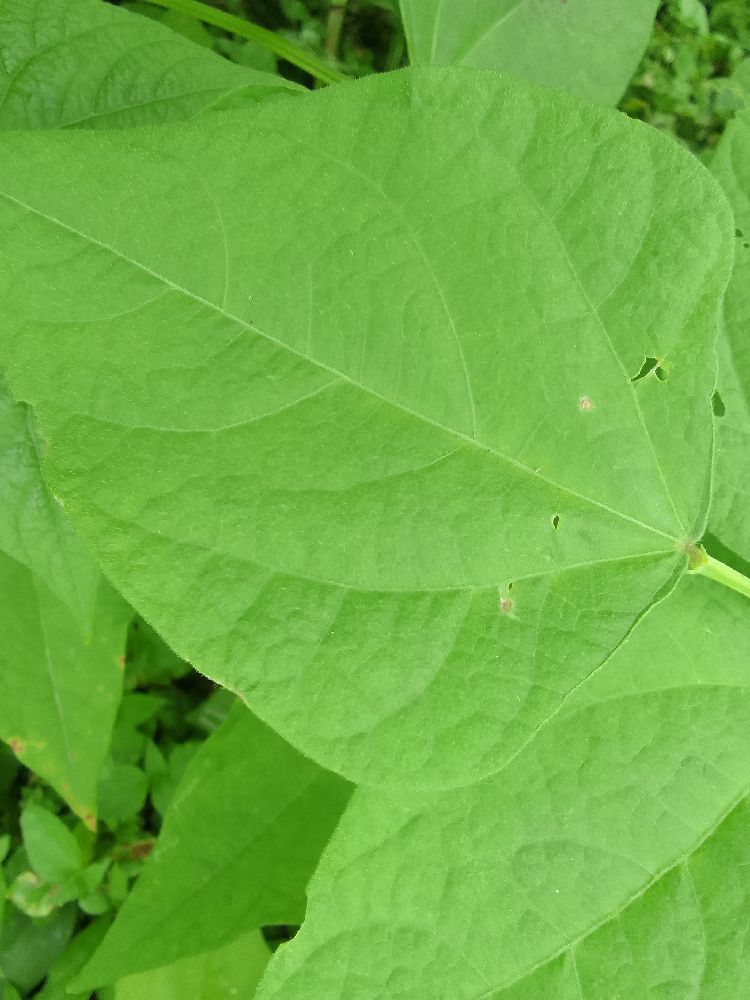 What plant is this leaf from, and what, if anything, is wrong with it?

common bean, healthy
